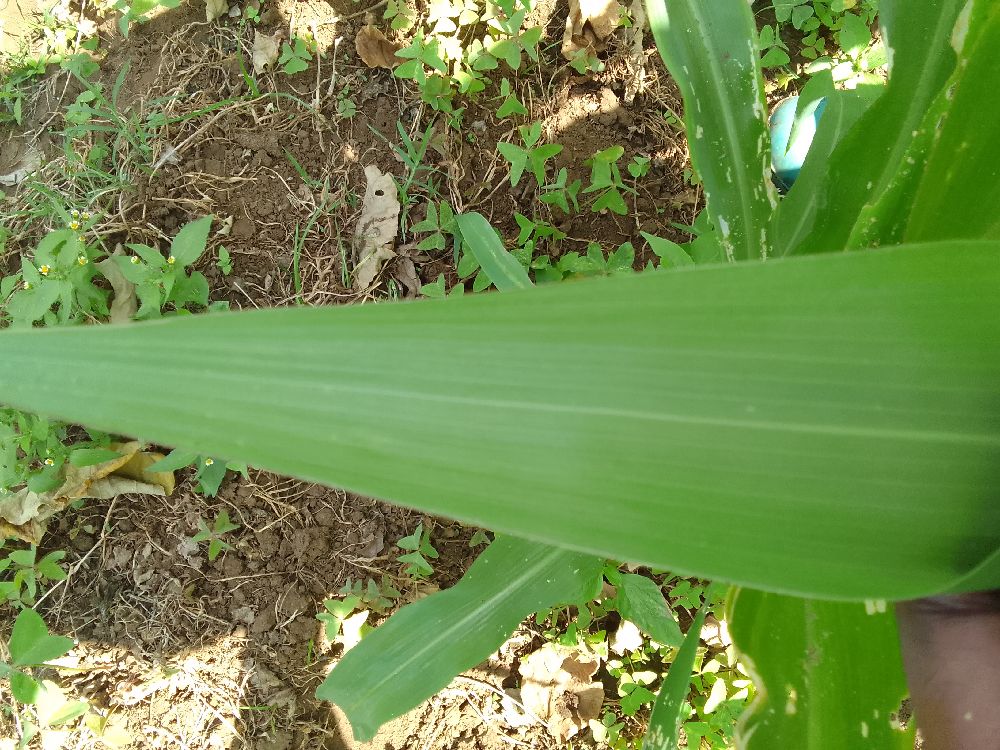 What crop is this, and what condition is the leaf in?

maize, healthy
